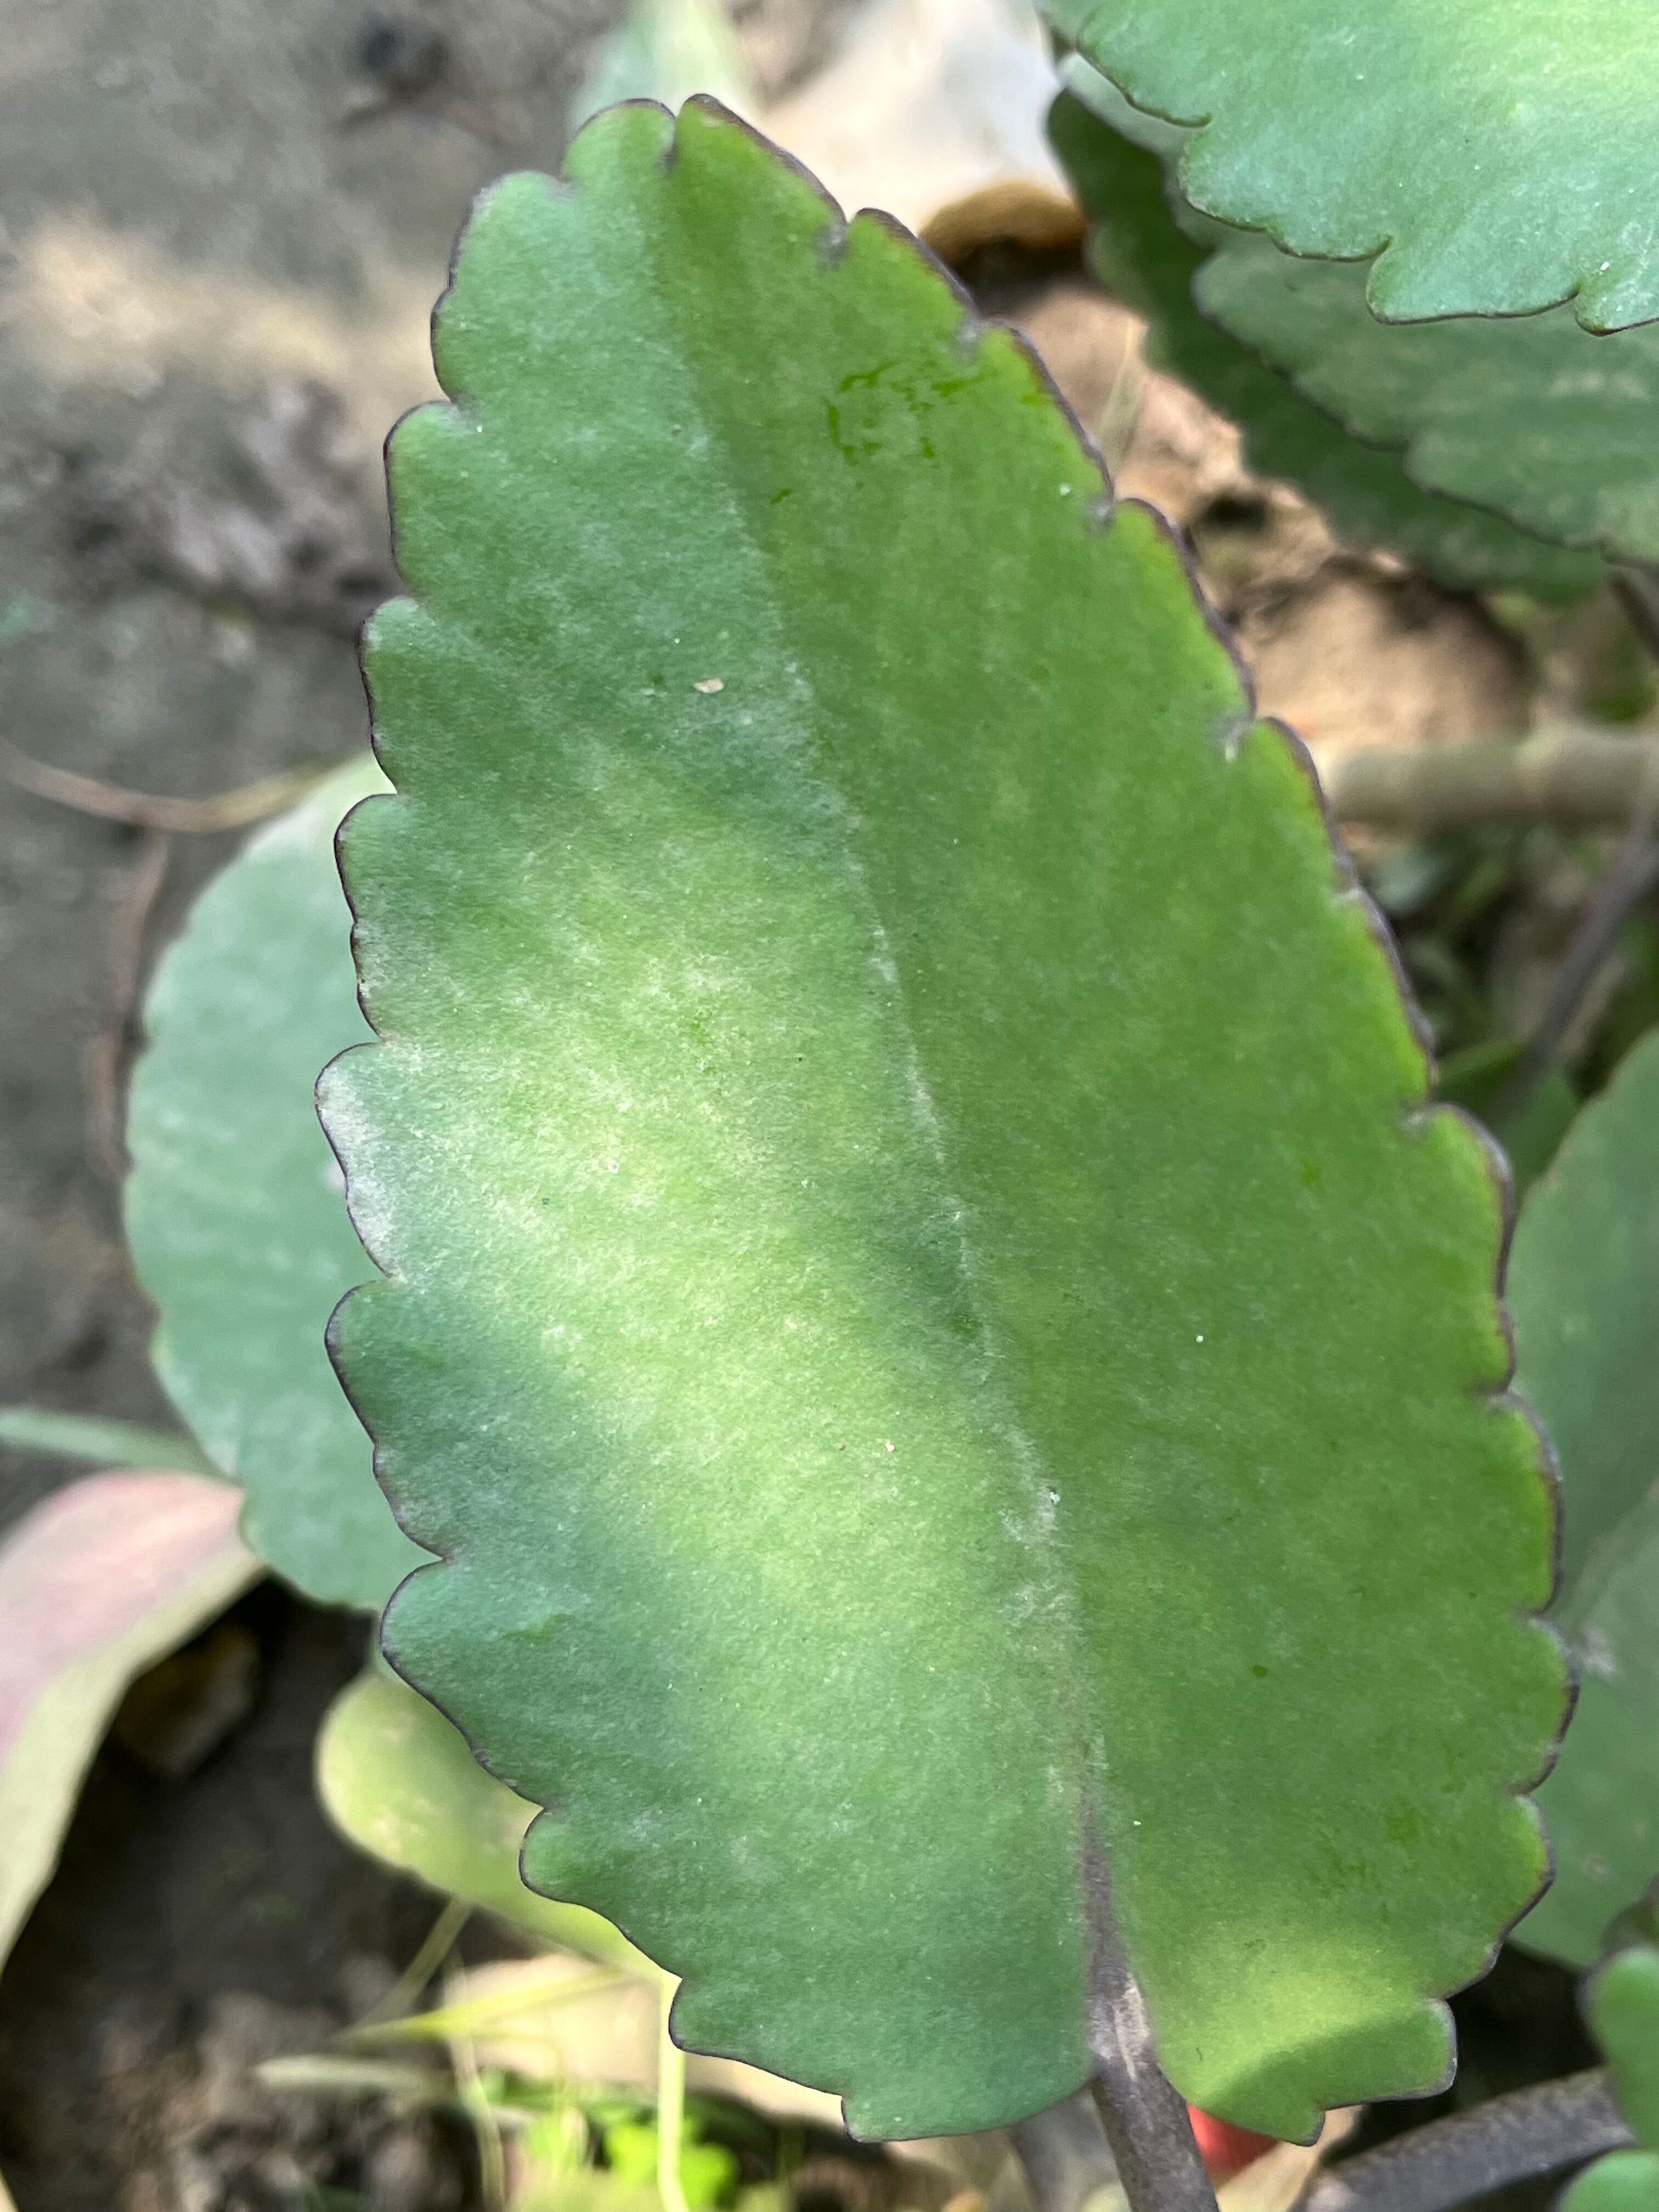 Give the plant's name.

pathorkuci
